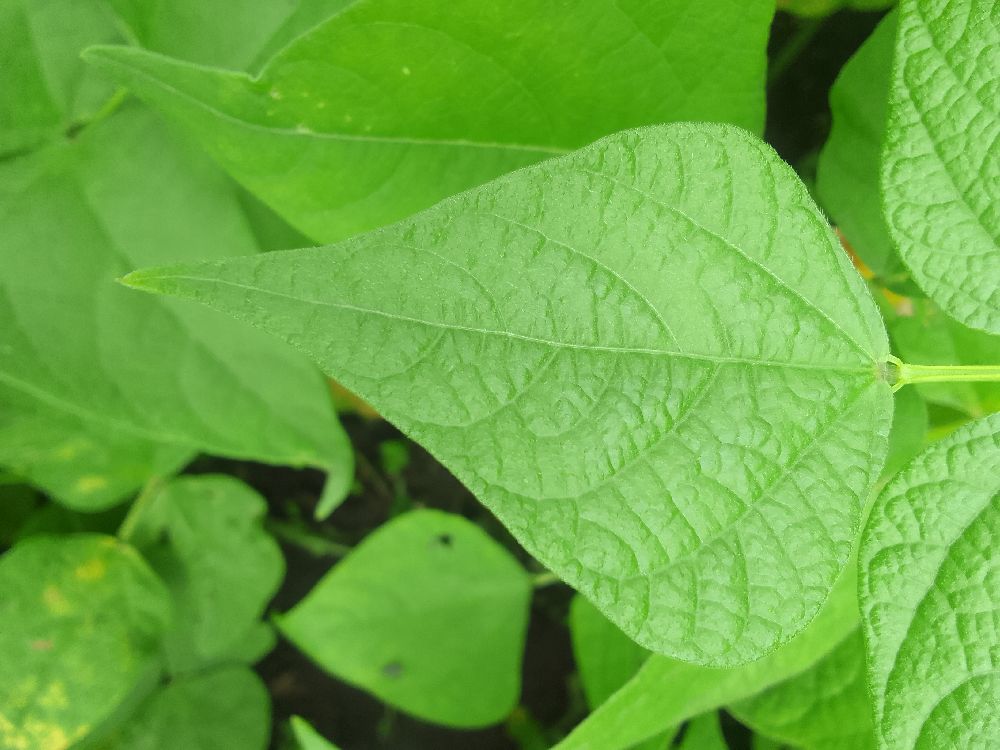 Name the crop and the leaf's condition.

common bean, healthy
